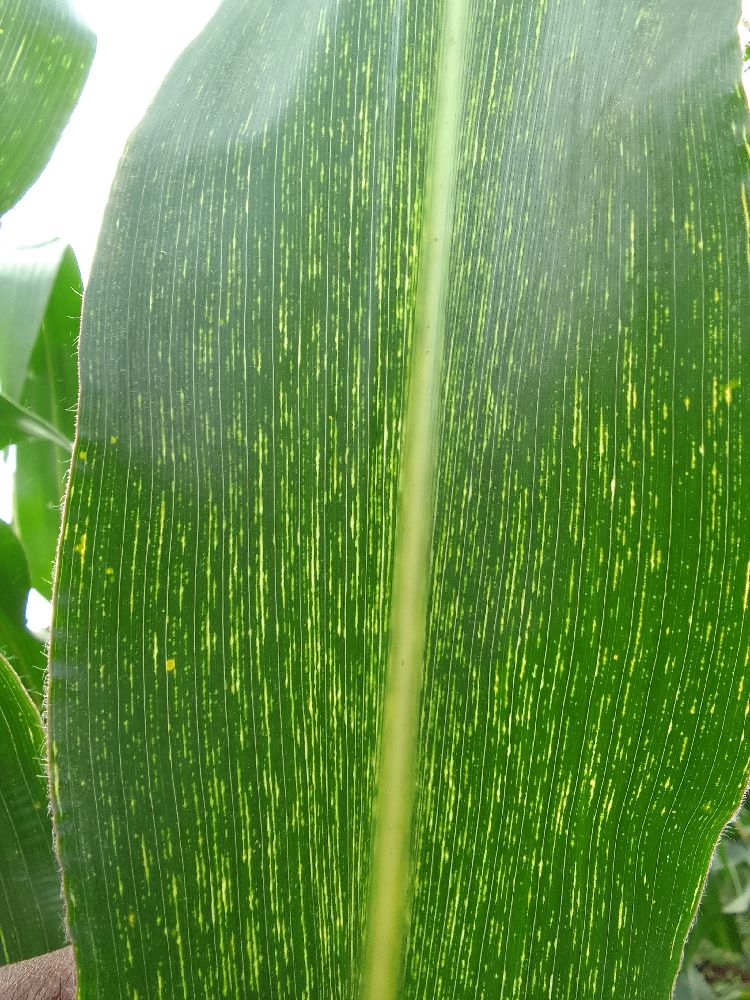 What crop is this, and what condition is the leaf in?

maize, maize streak virus
